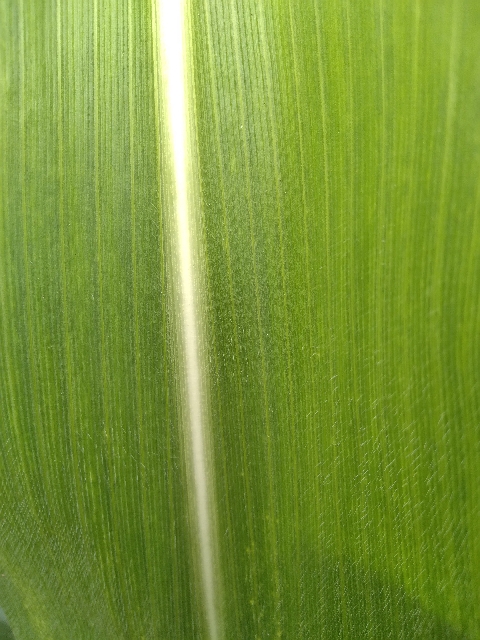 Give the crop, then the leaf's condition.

maize, healthy
